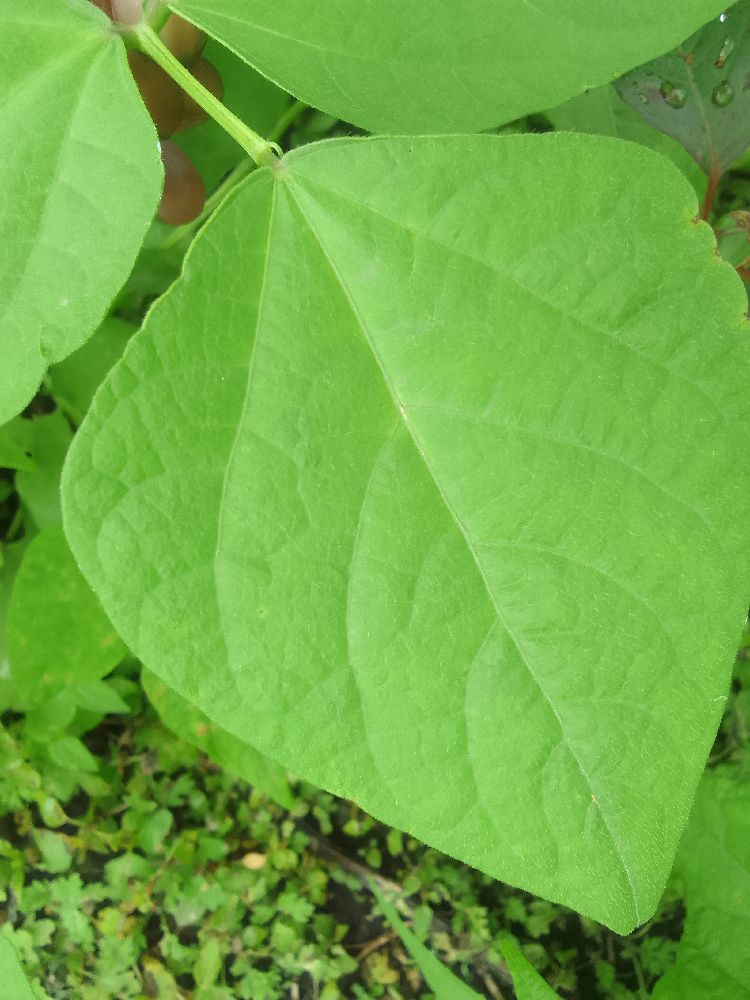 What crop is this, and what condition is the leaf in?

common bean, healthy
